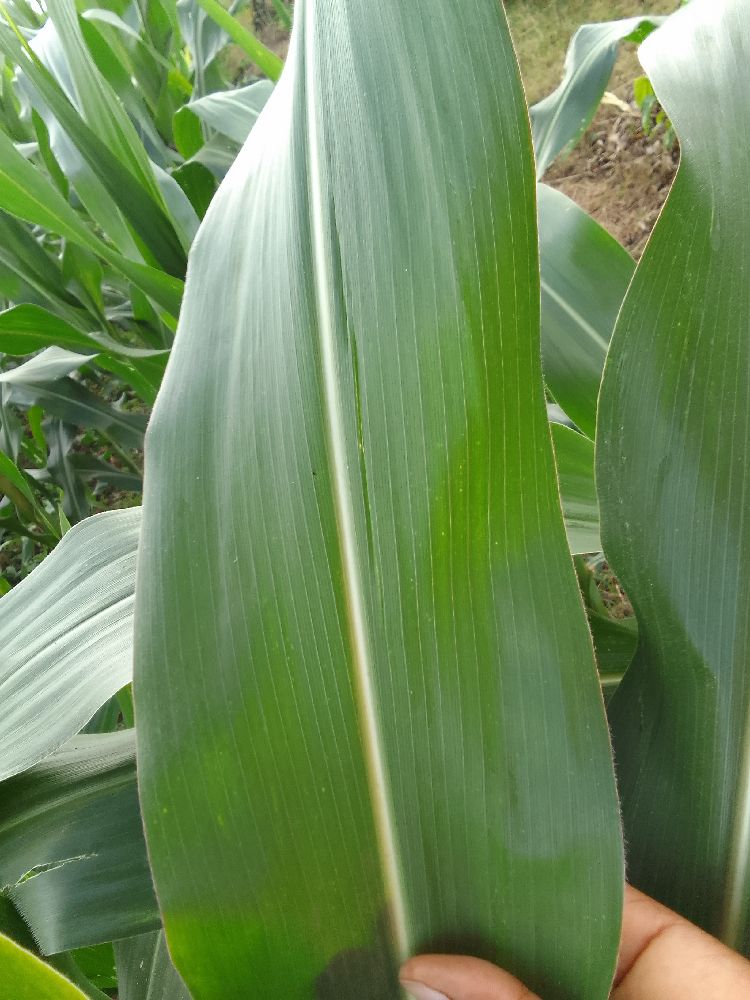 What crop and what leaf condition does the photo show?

maize, healthy
